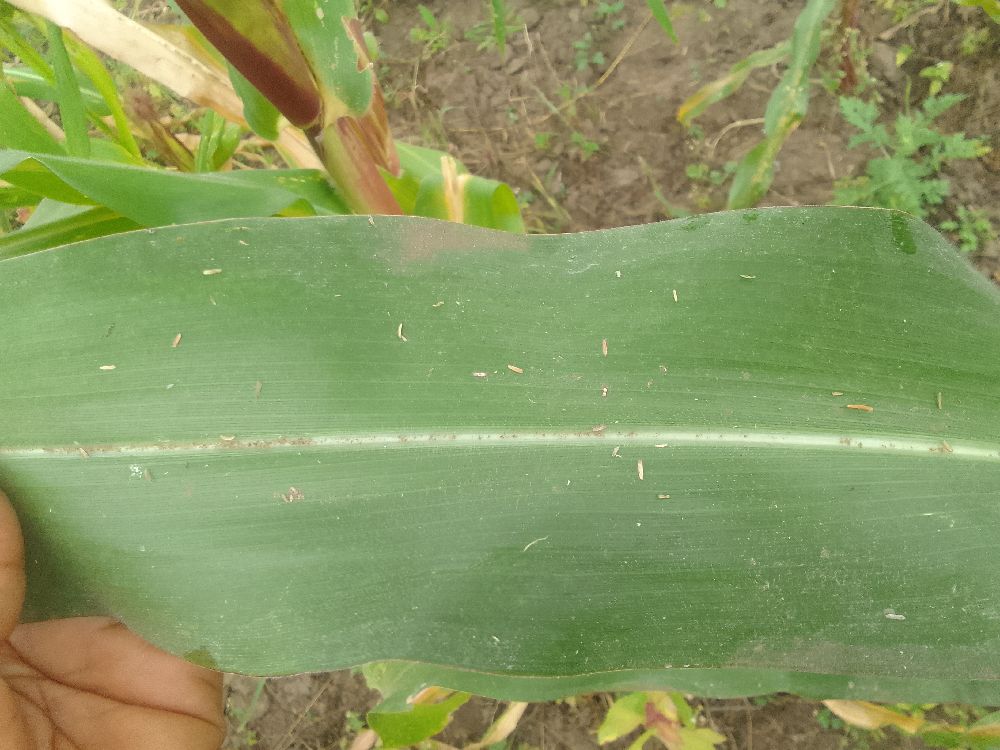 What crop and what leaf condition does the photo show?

maize, healthy
